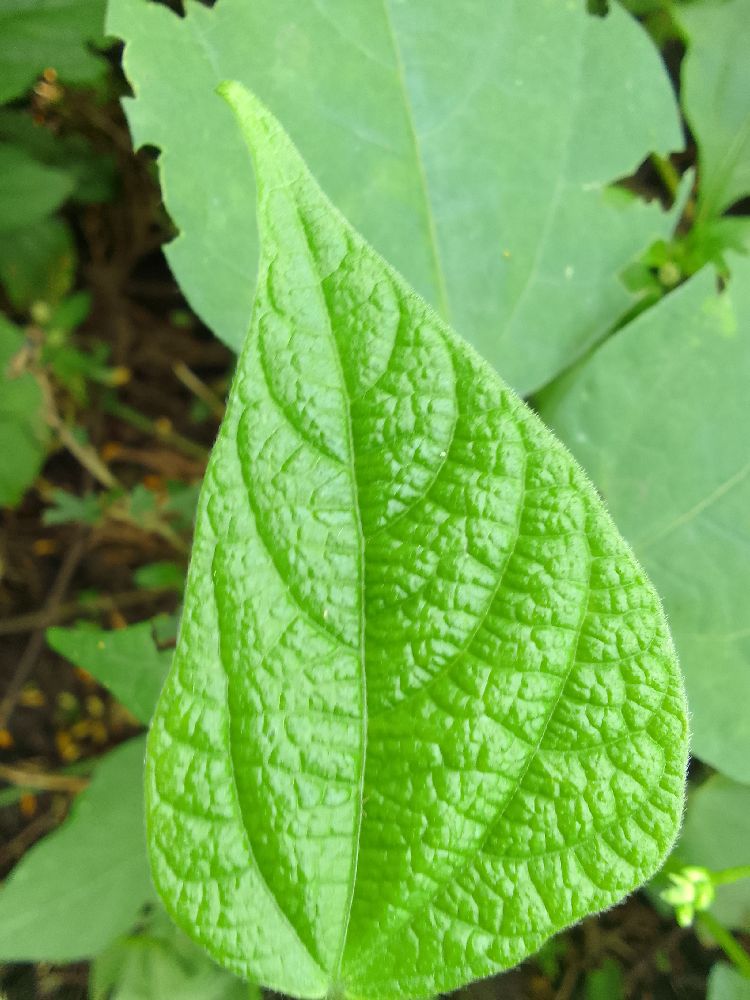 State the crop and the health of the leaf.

common bean, healthy
